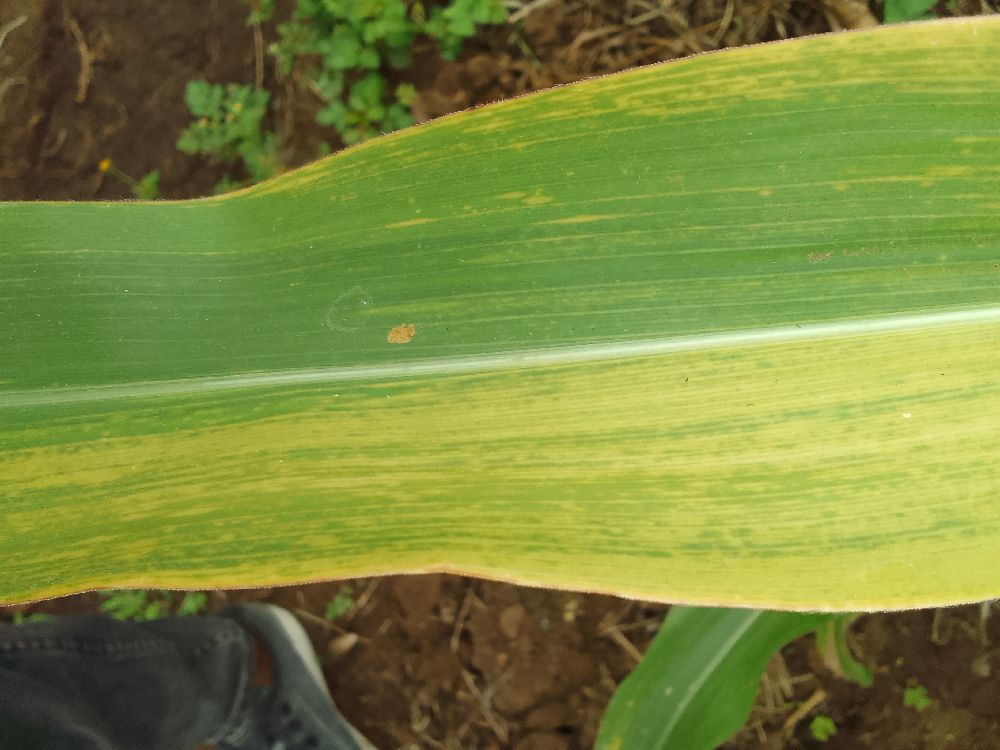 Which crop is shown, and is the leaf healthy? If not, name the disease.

maize, maize lethal necrosis
